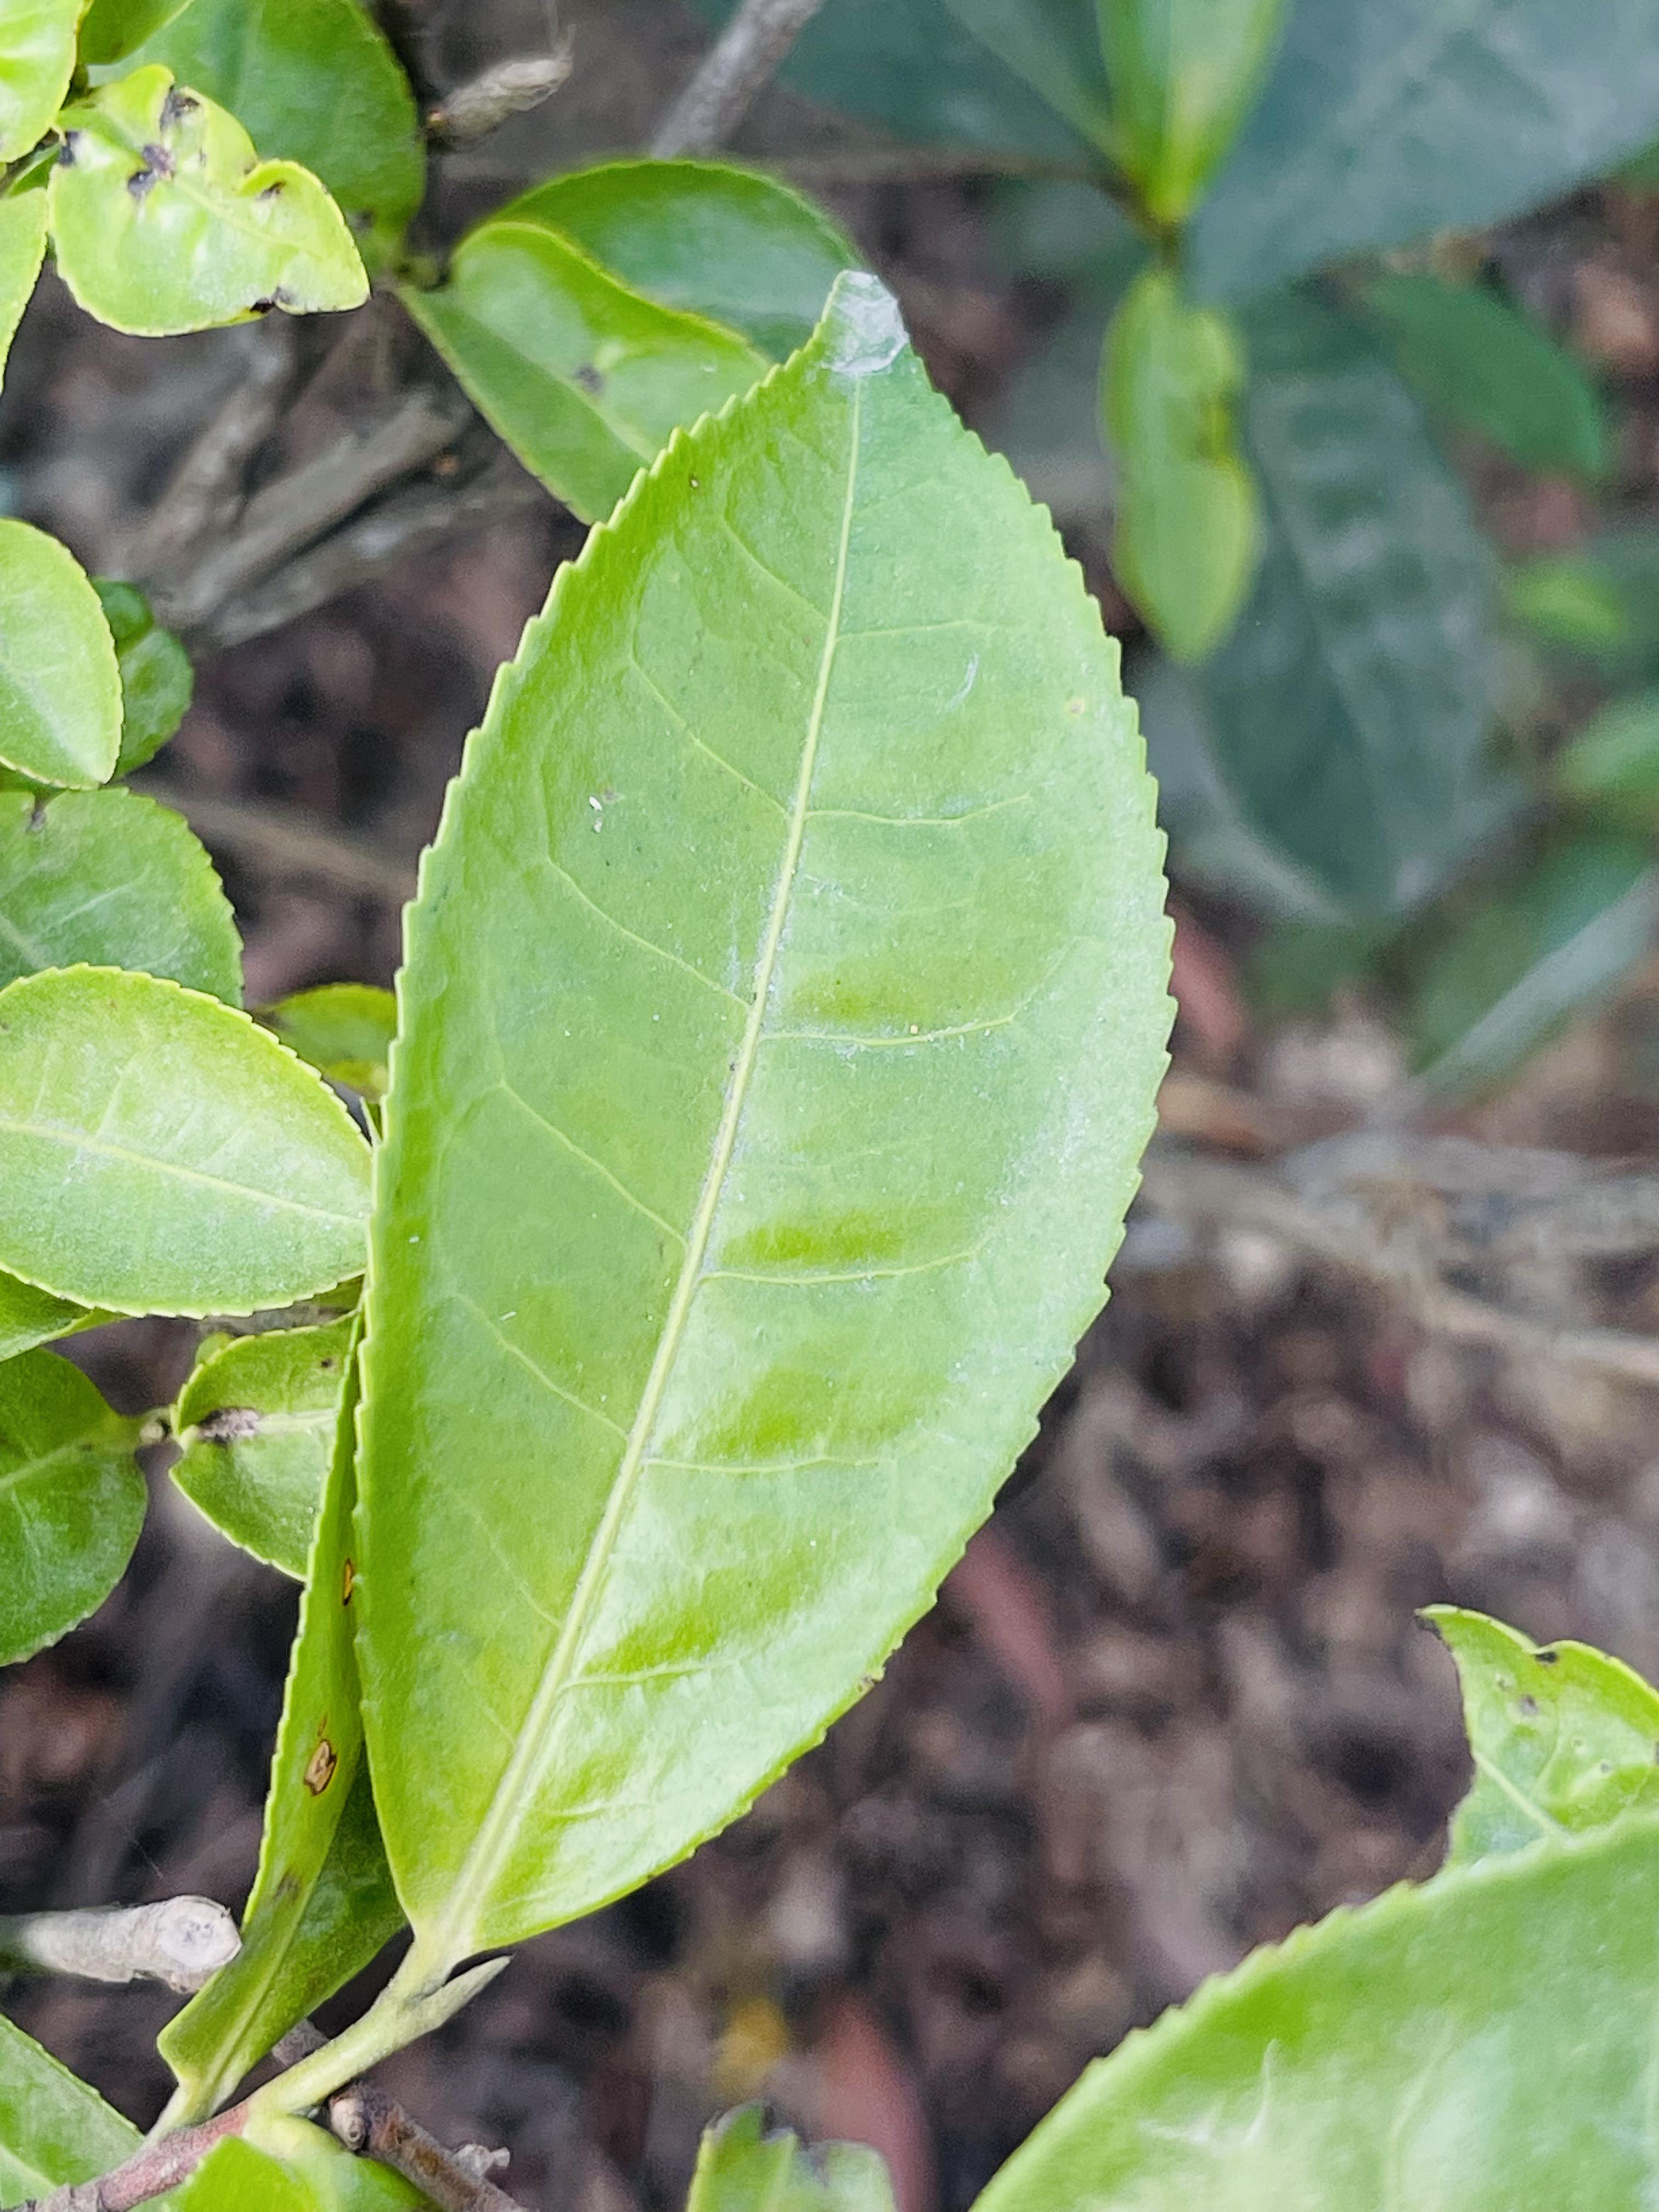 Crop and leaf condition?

tea, healthy leaf
